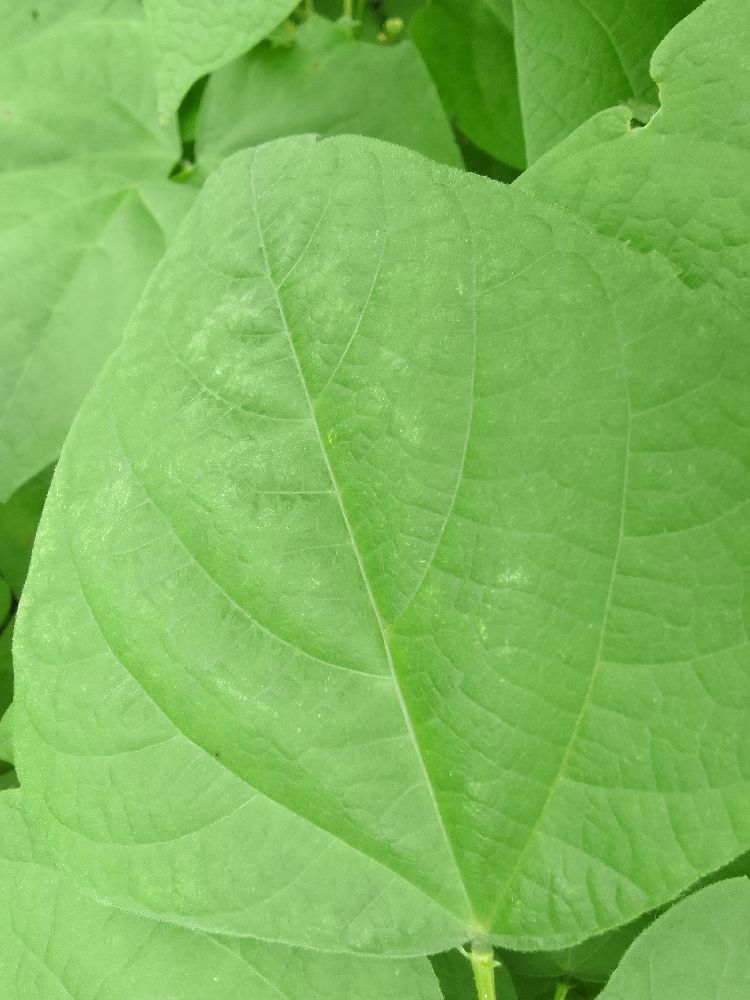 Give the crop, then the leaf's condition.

common bean, healthy
